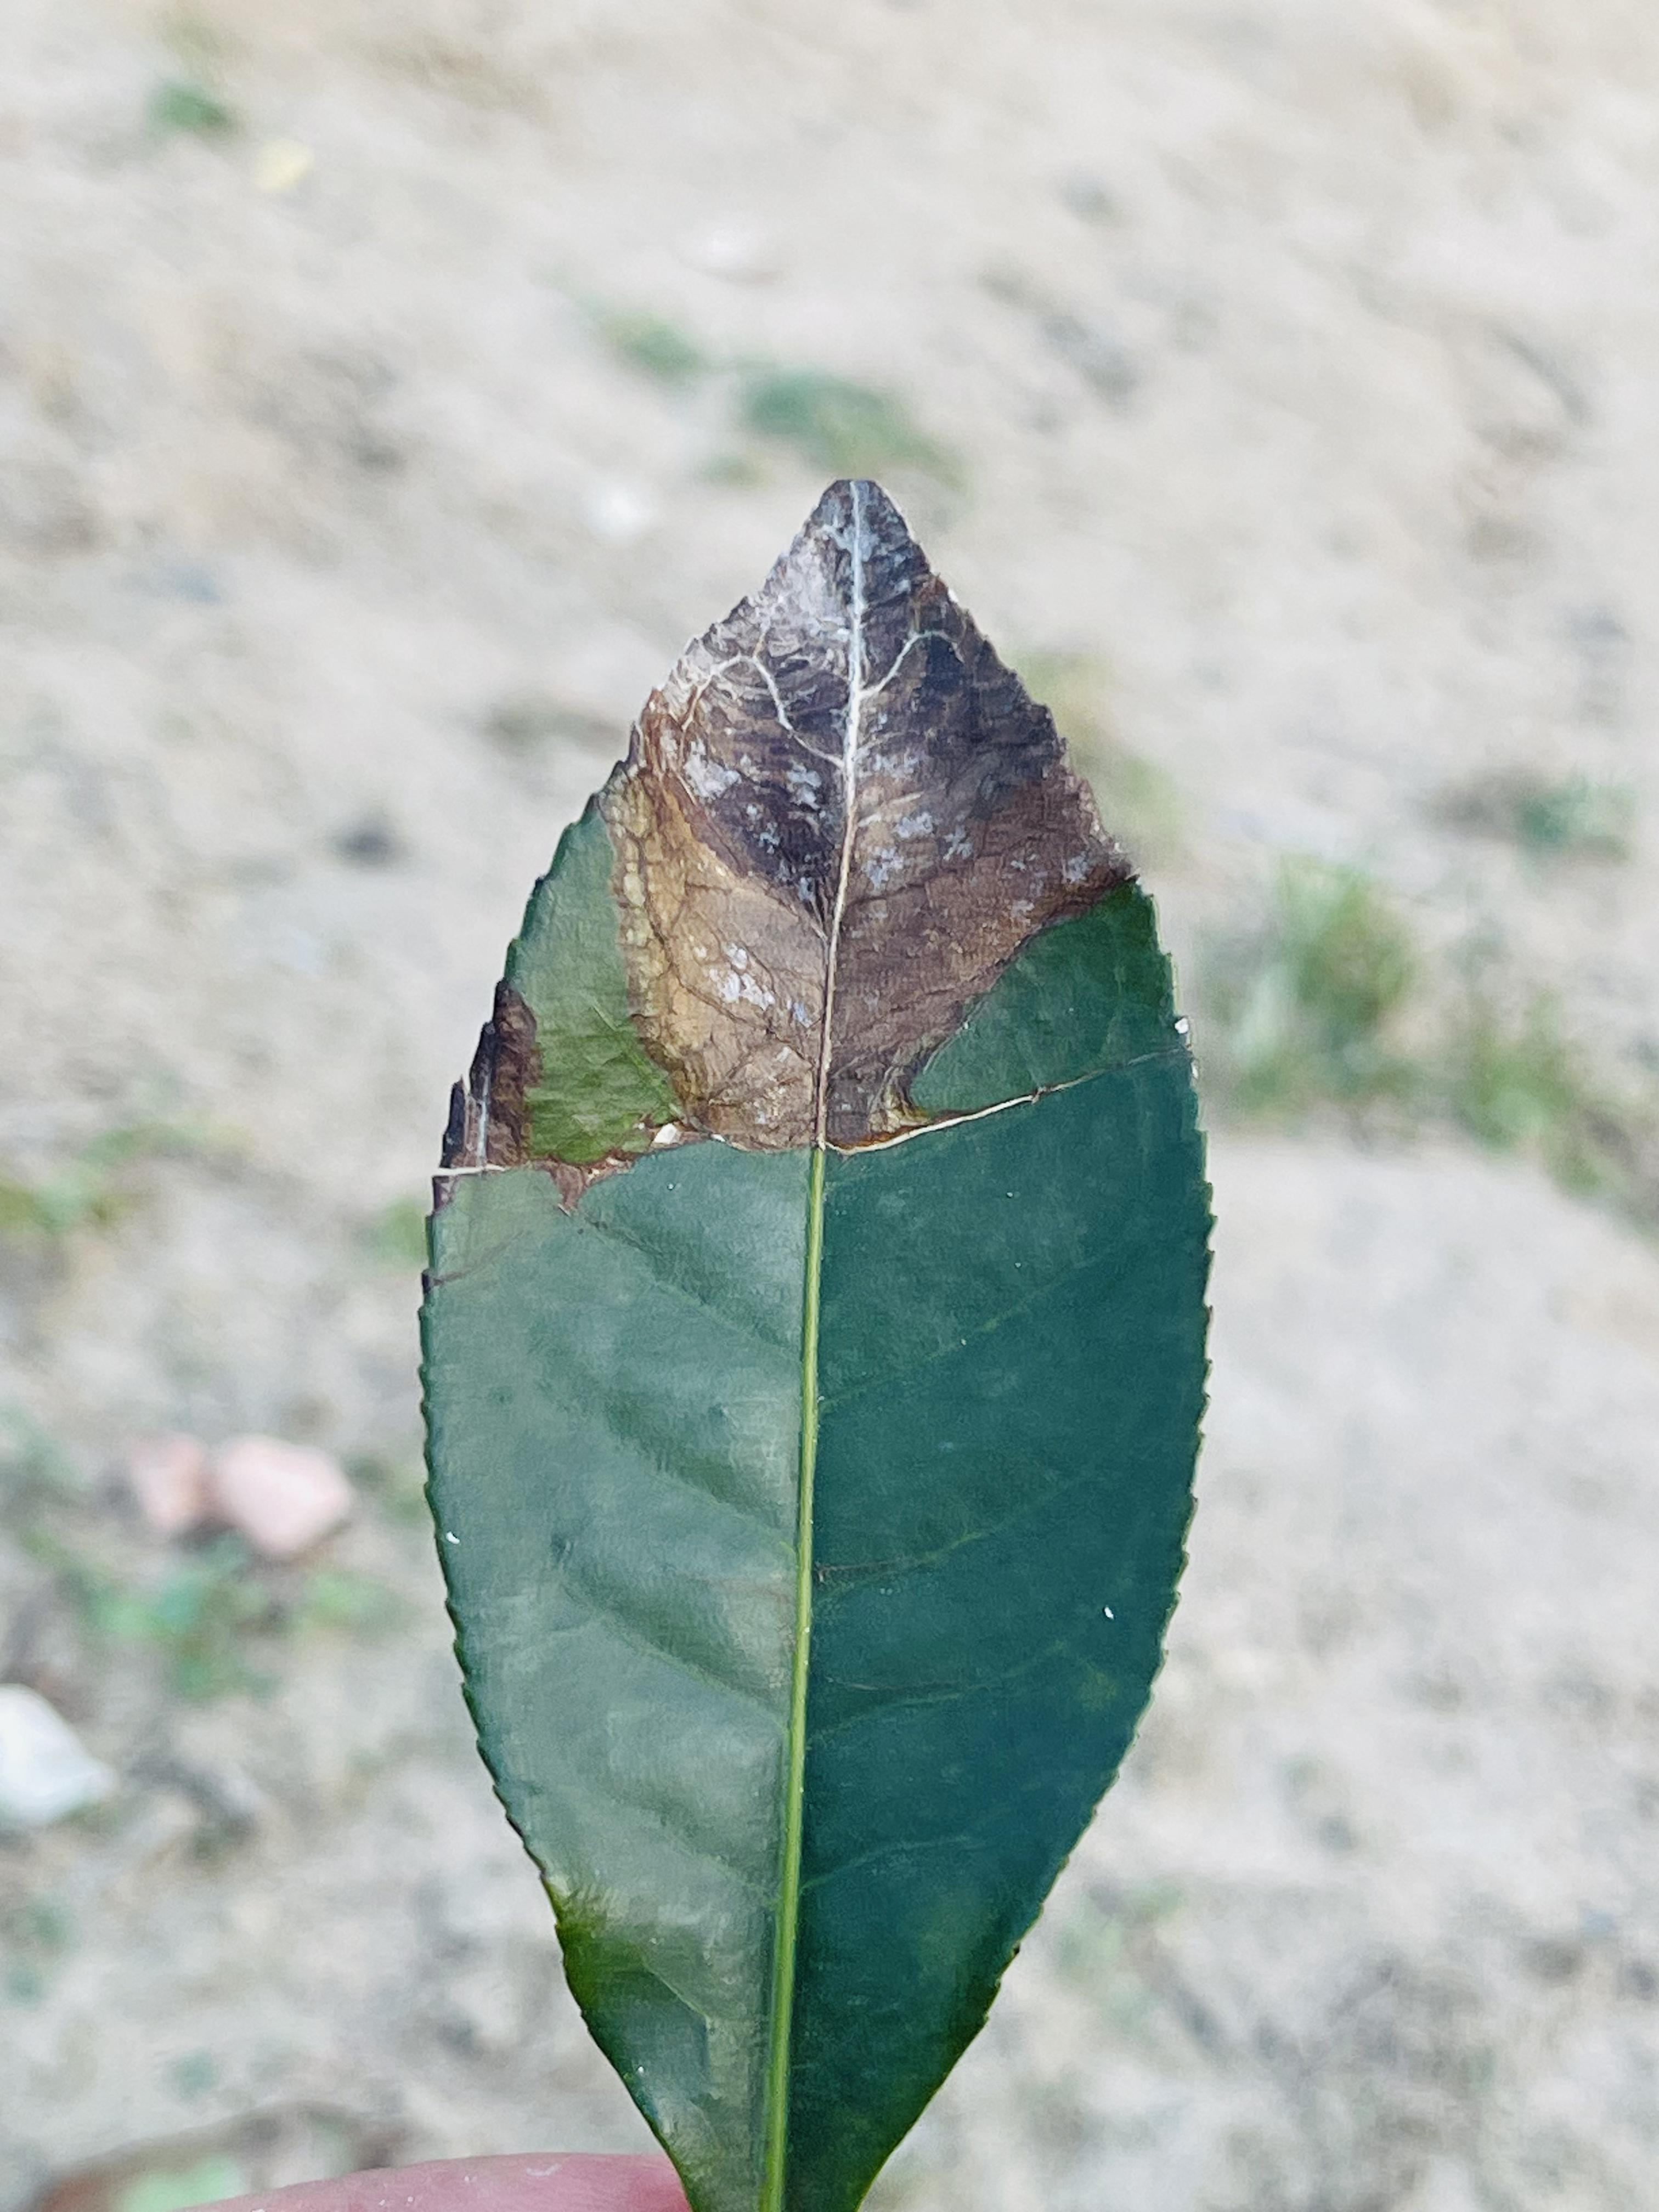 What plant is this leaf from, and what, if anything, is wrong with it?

tea, blight
